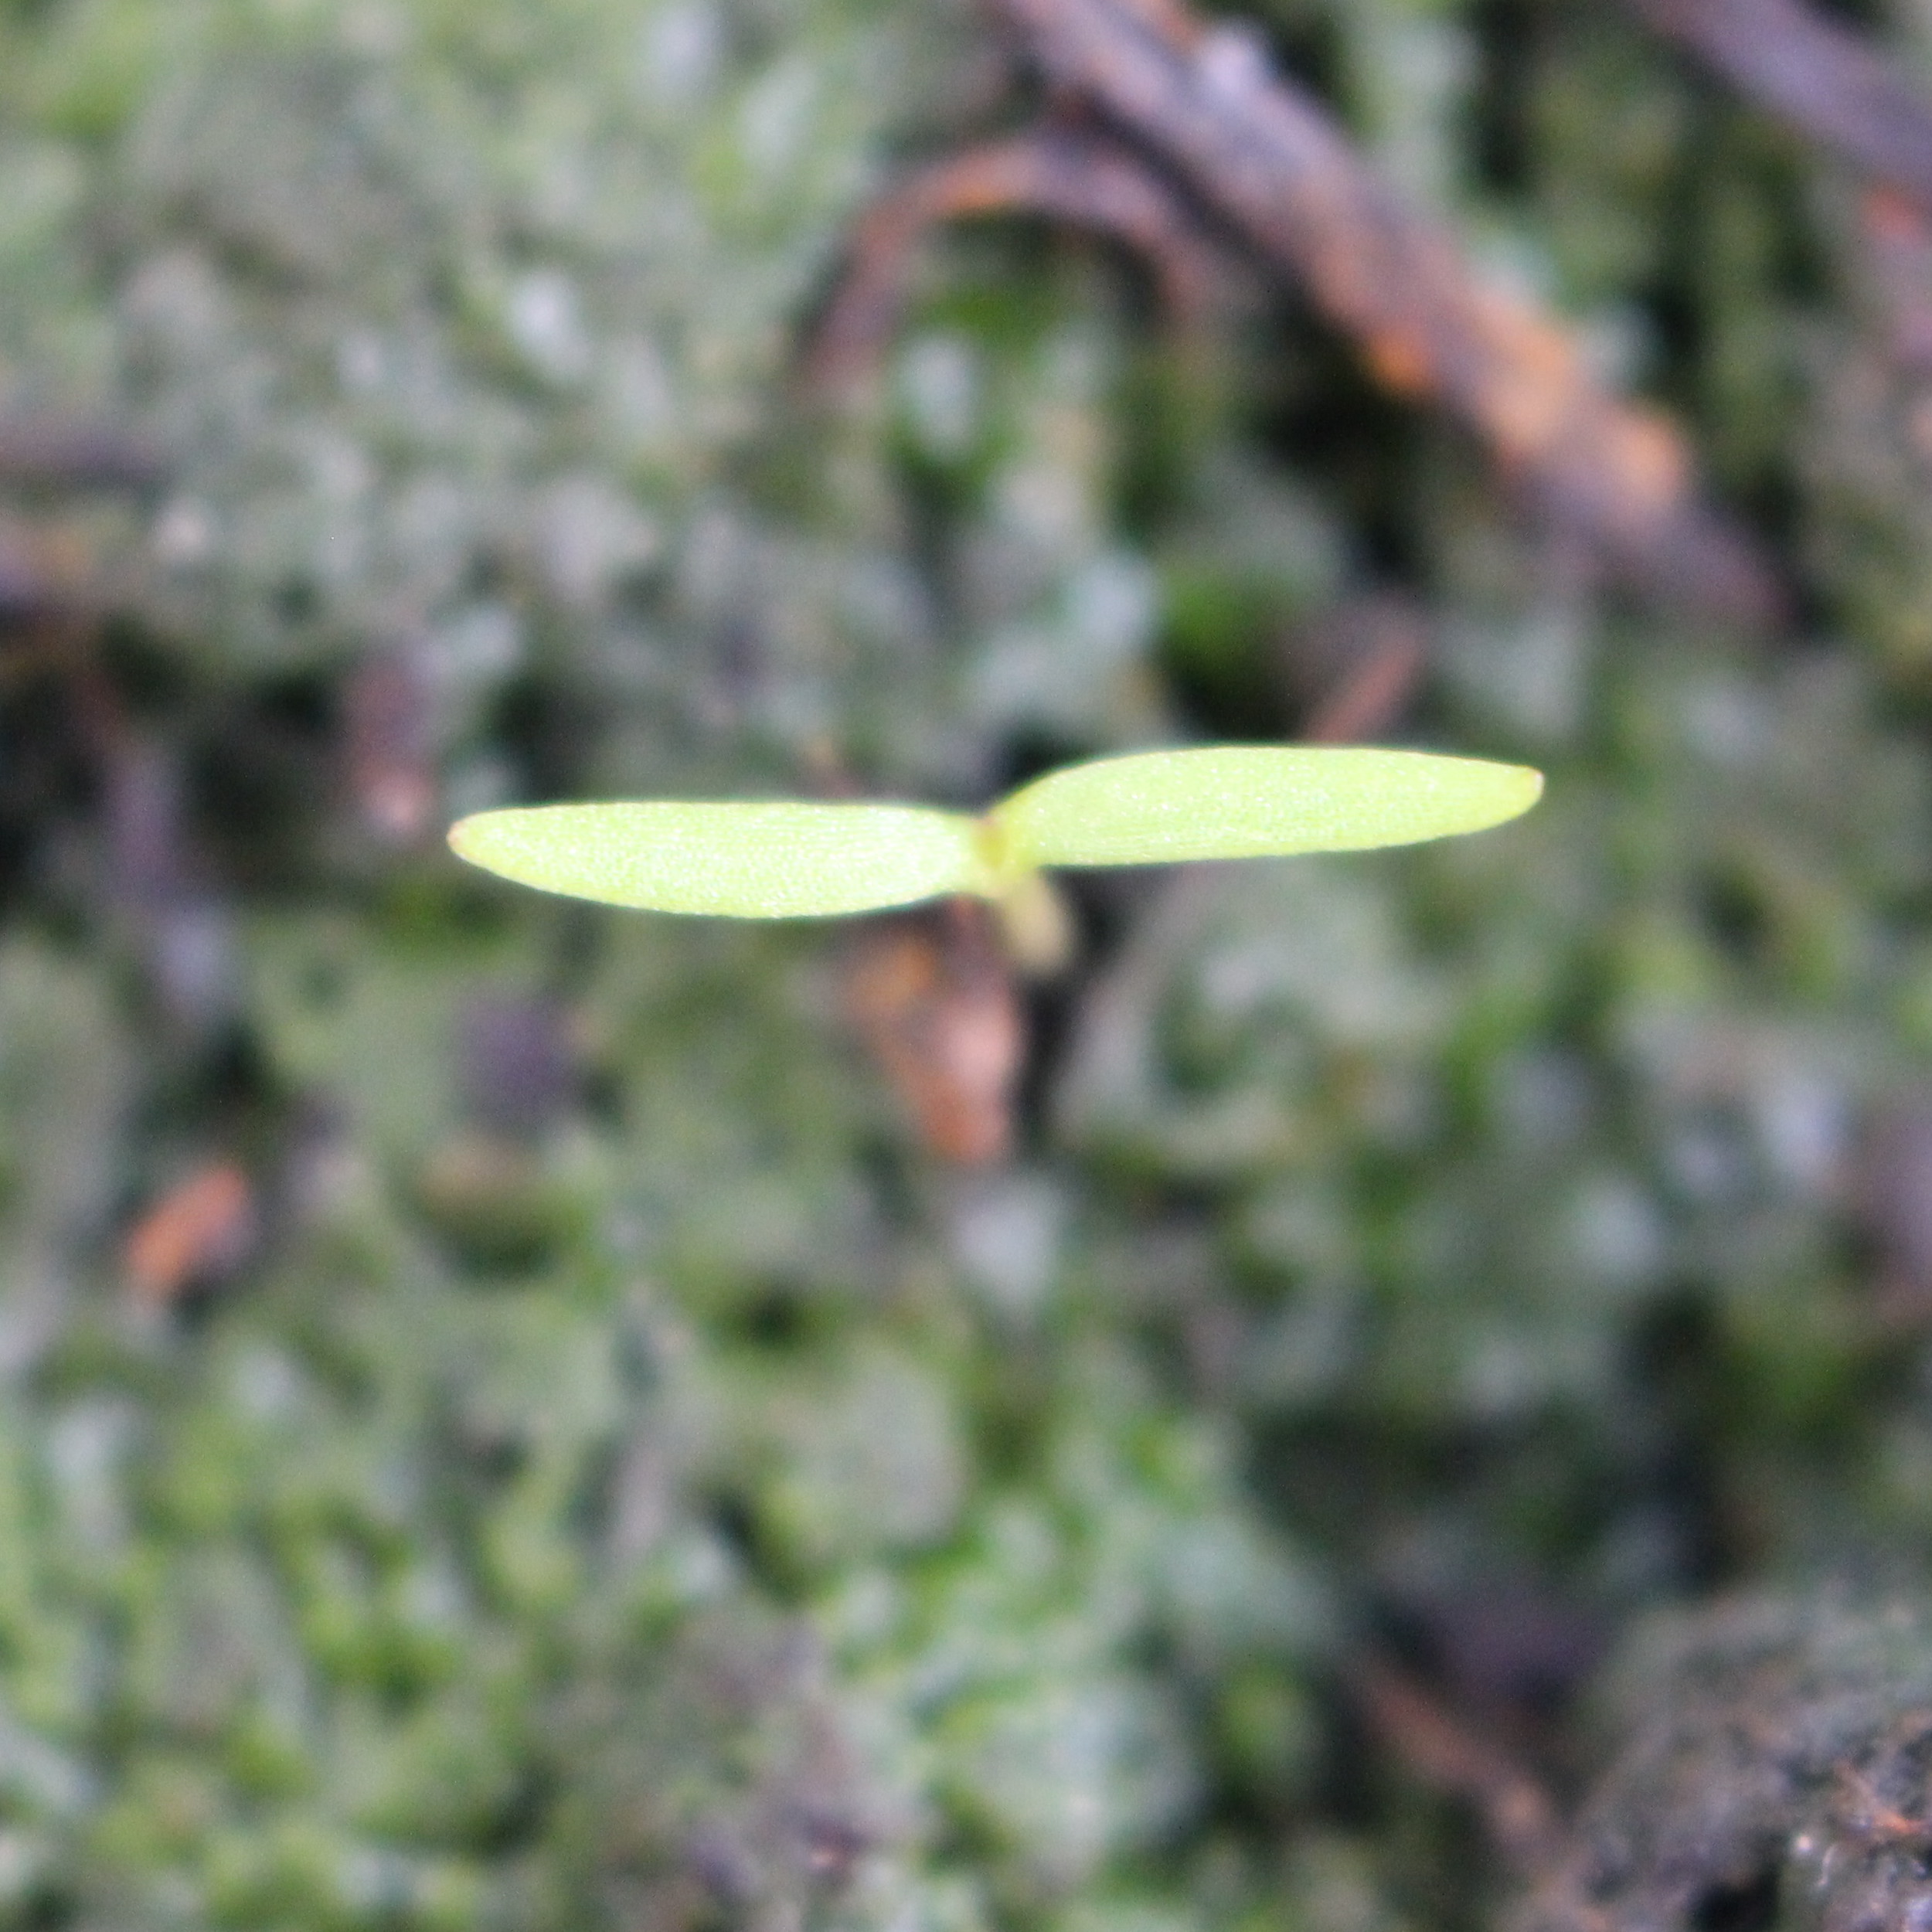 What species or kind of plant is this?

Papaver rhoeas
